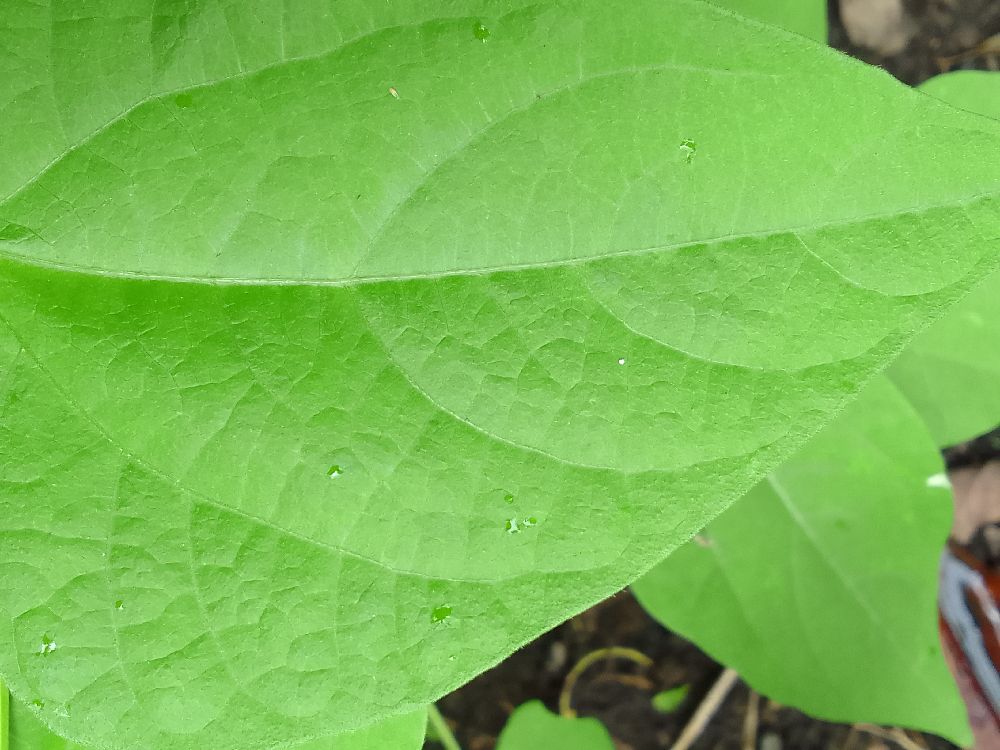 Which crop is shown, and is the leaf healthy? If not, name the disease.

common bean, healthy
